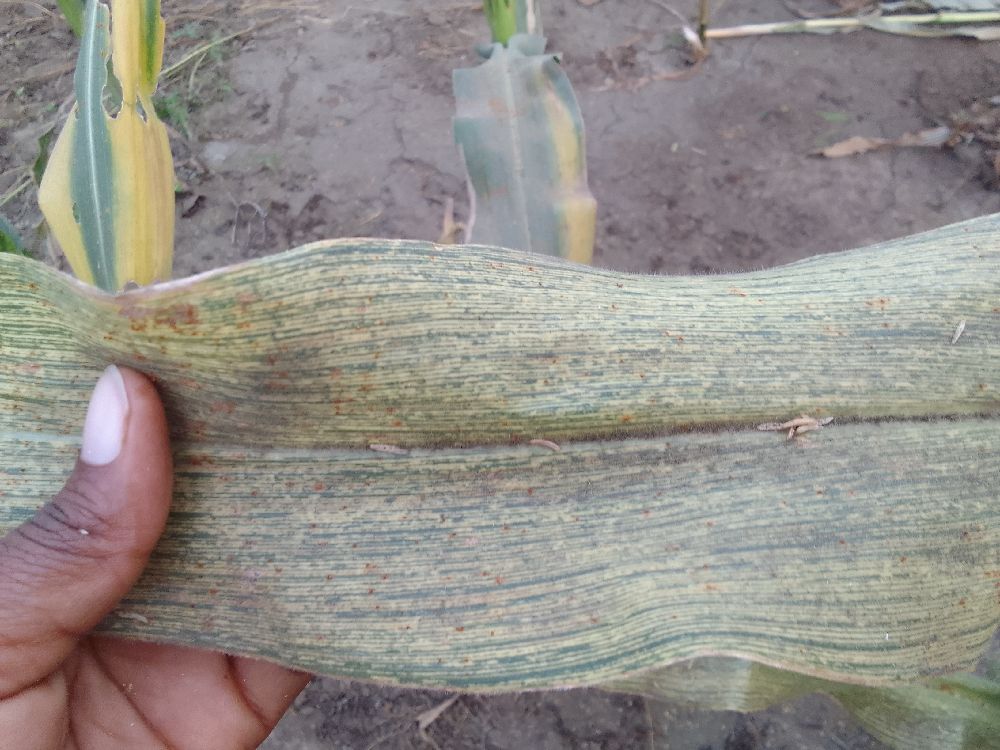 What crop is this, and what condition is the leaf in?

maize, maize streak virus
